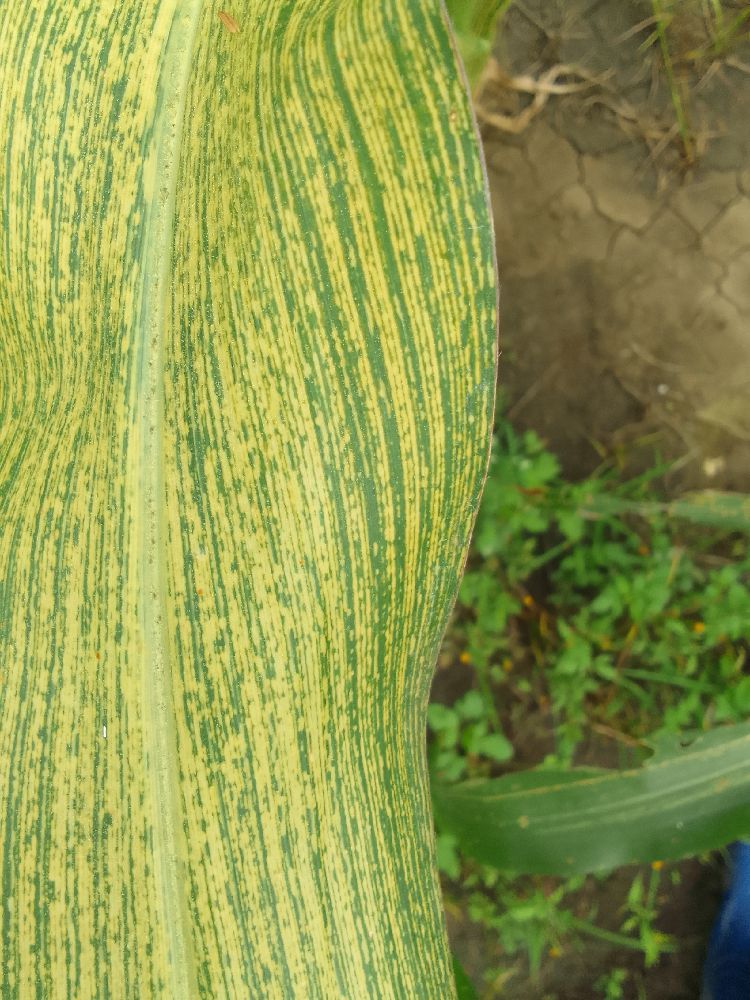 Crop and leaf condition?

maize, maize streak virus
